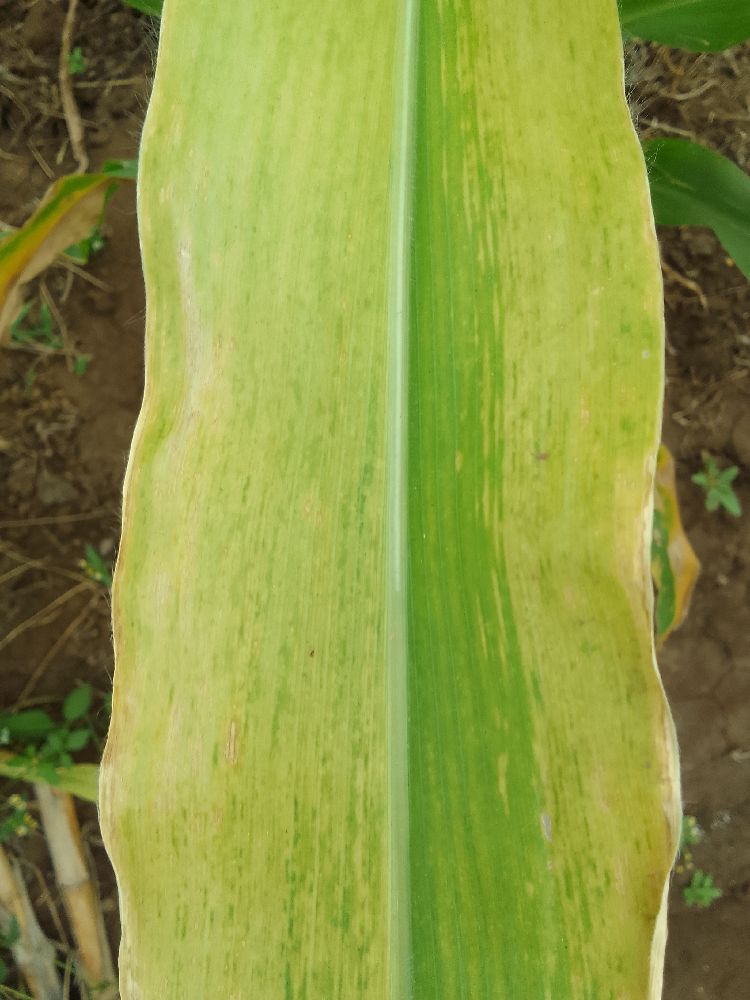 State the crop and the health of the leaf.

maize, maize lethal necrosis
